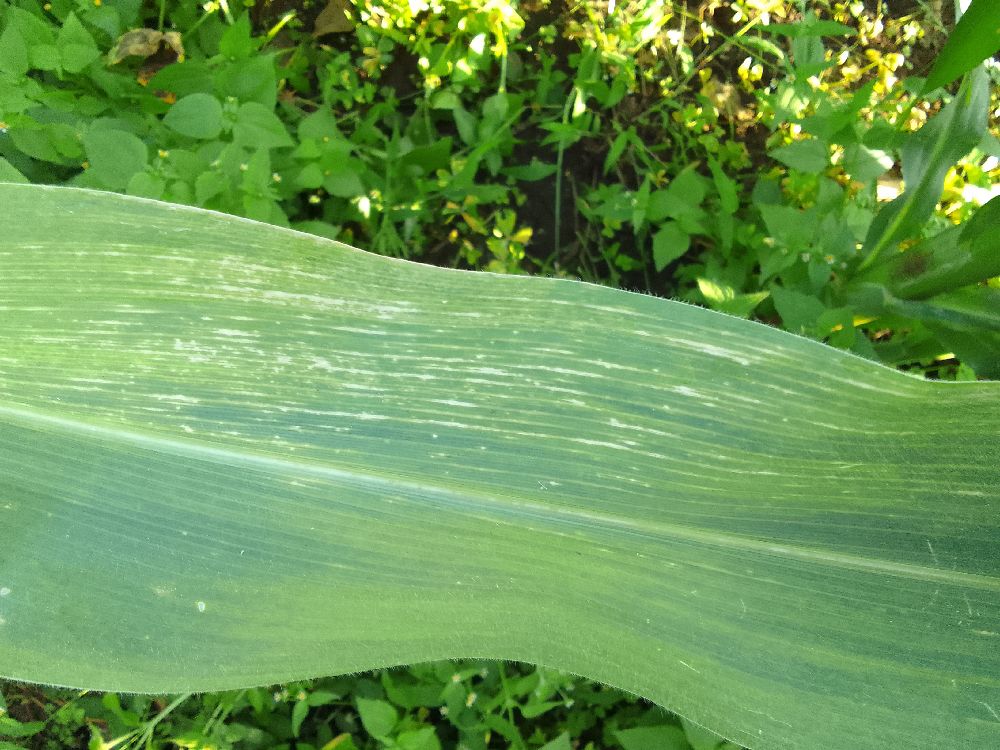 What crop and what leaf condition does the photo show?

maize, healthy
